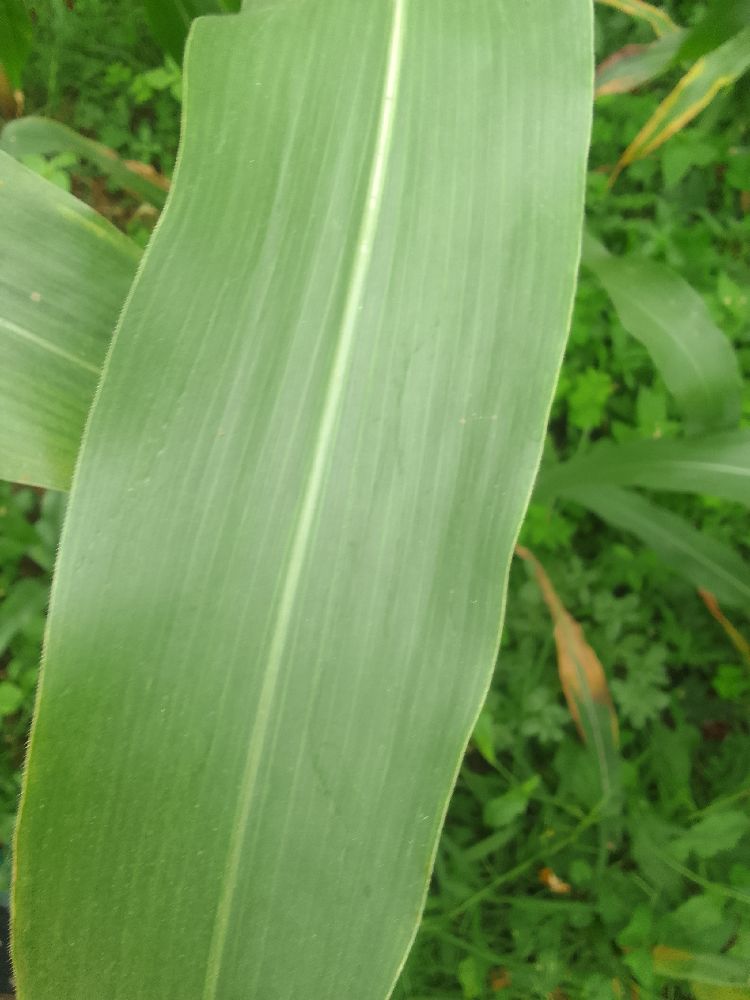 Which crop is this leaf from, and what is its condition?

maize, healthy
